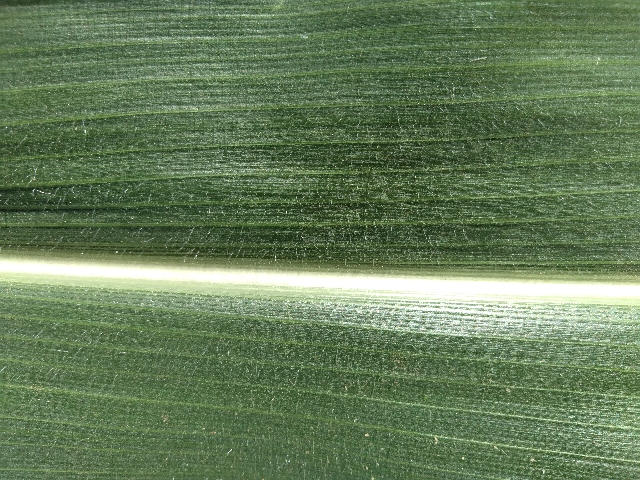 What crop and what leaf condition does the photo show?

maize, healthy
